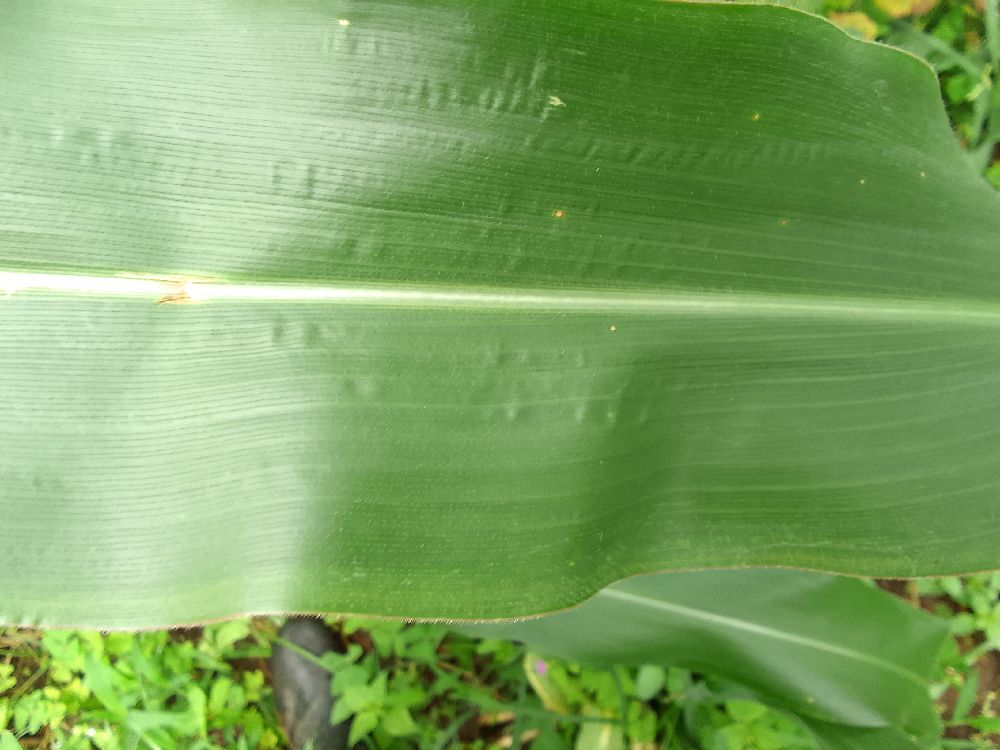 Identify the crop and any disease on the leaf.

maize, healthy
